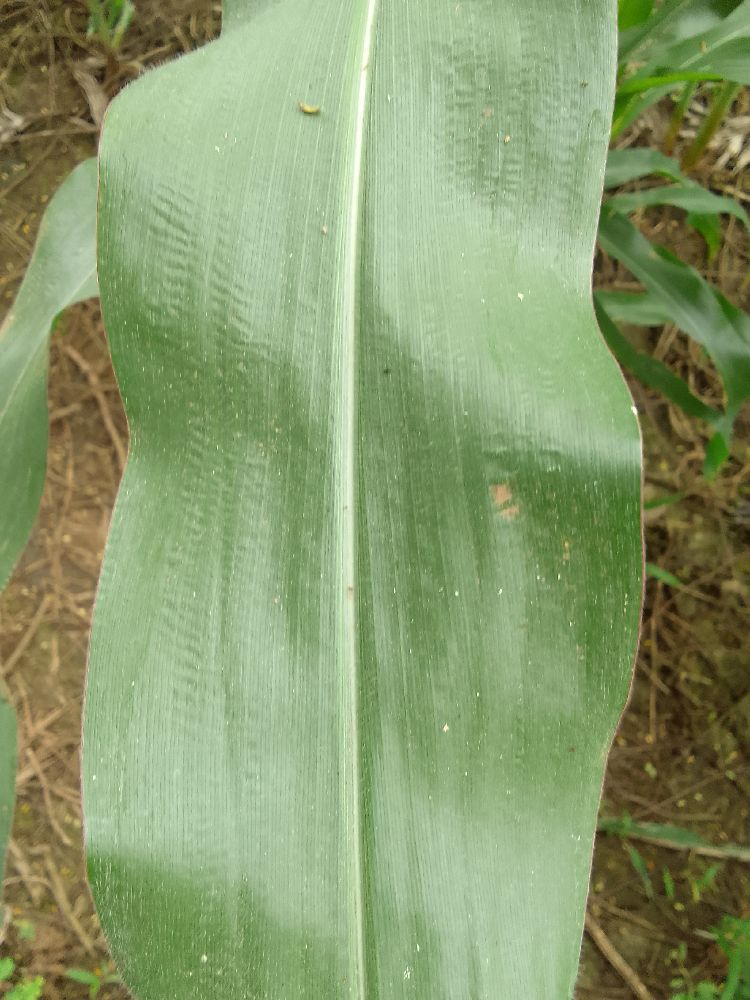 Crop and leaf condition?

maize, healthy
